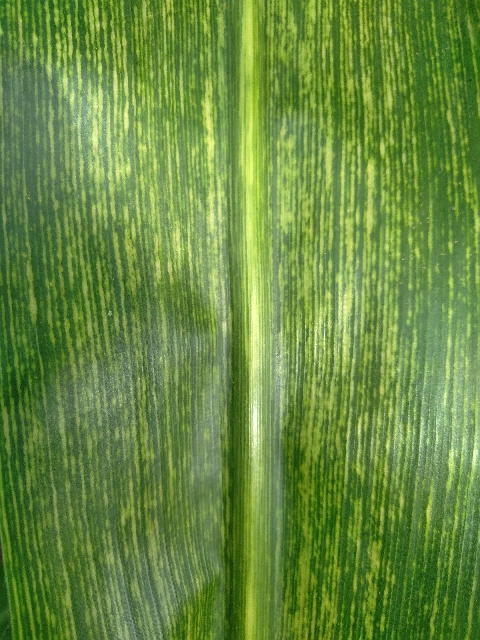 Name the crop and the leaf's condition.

maize, maize streak virus
